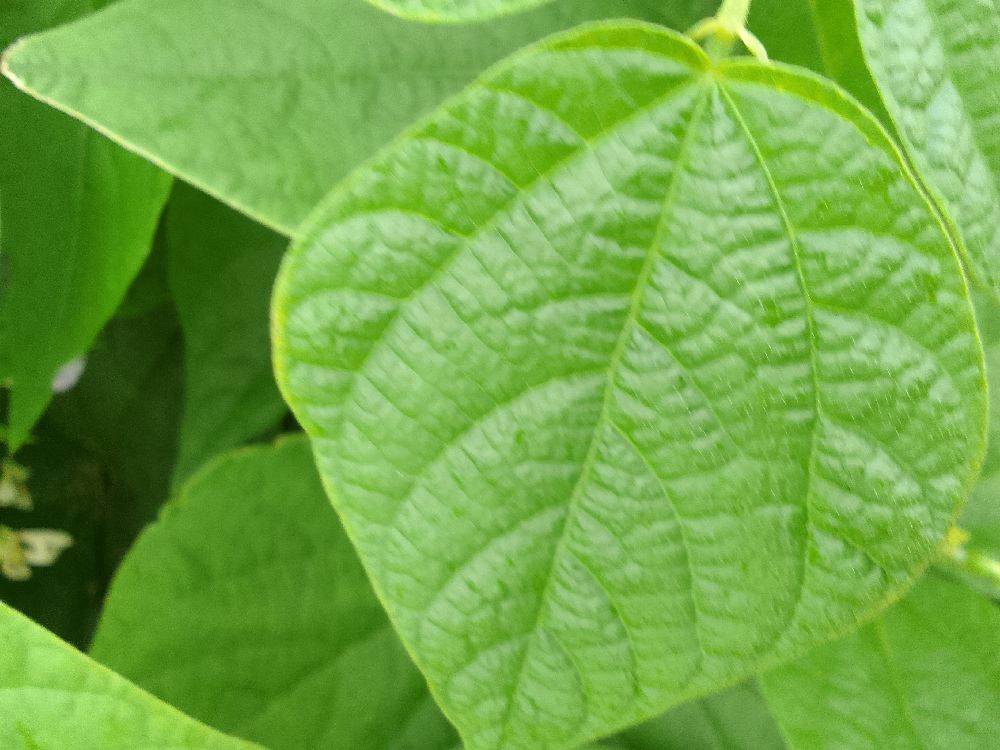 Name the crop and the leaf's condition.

common bean, healthy
